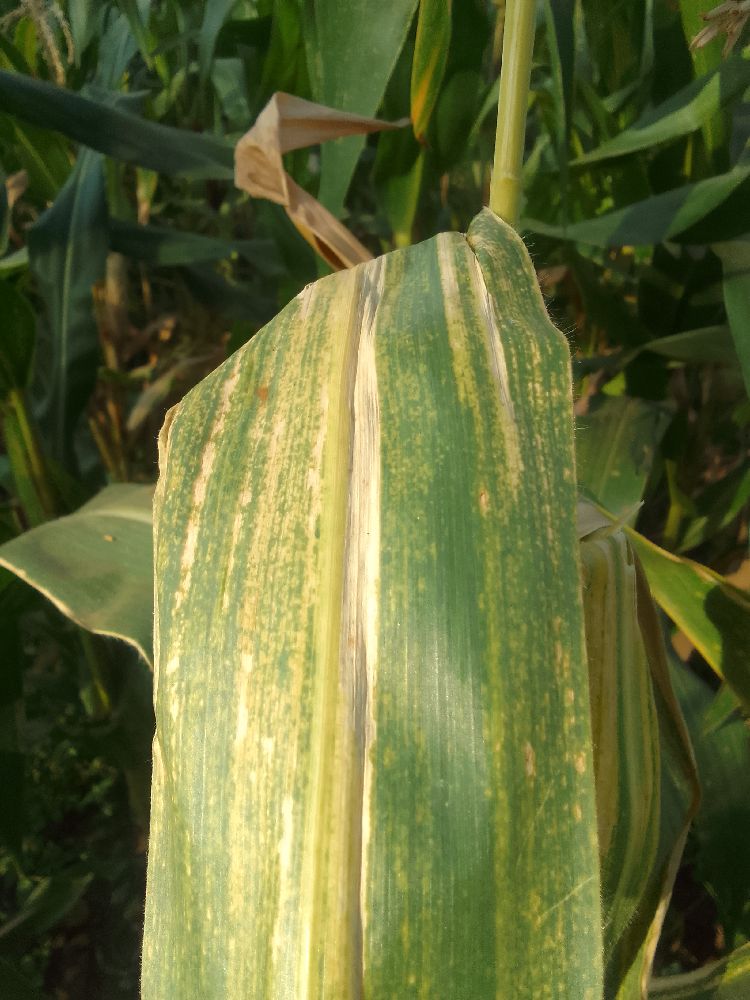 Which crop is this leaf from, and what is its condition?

maize, maize lethal necrosis
